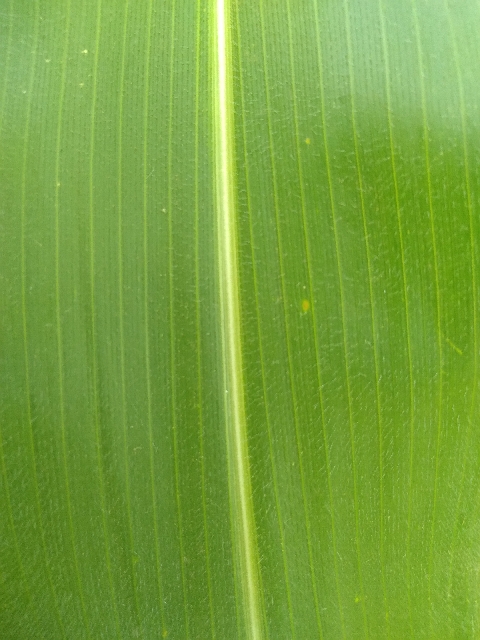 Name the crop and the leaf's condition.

maize, healthy
